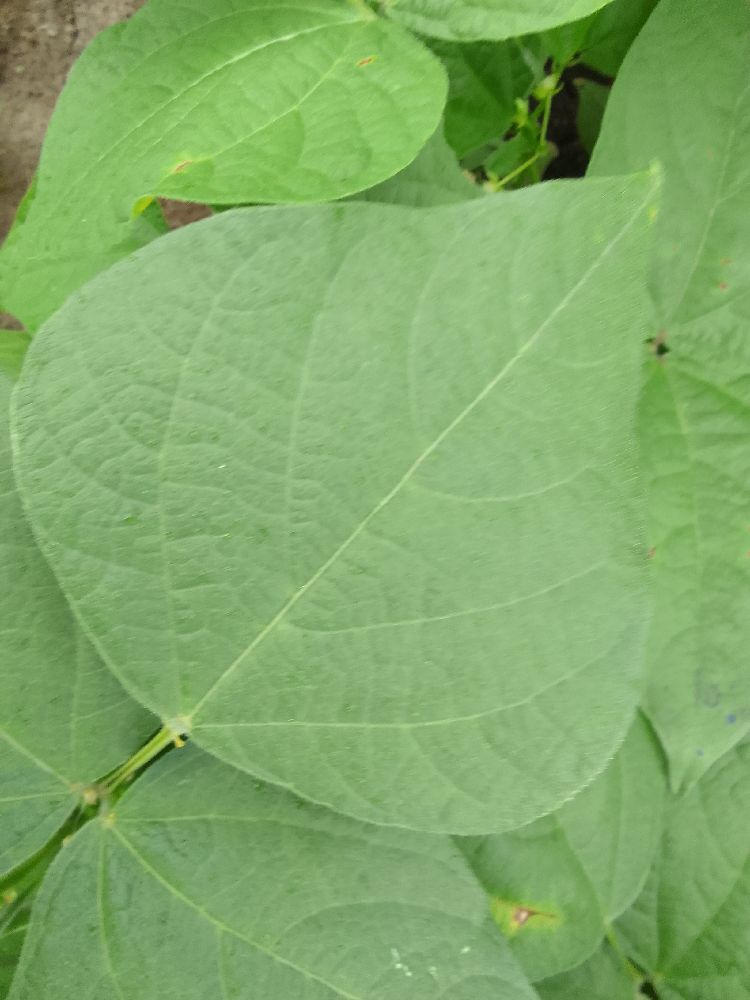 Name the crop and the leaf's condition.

common bean, healthy
